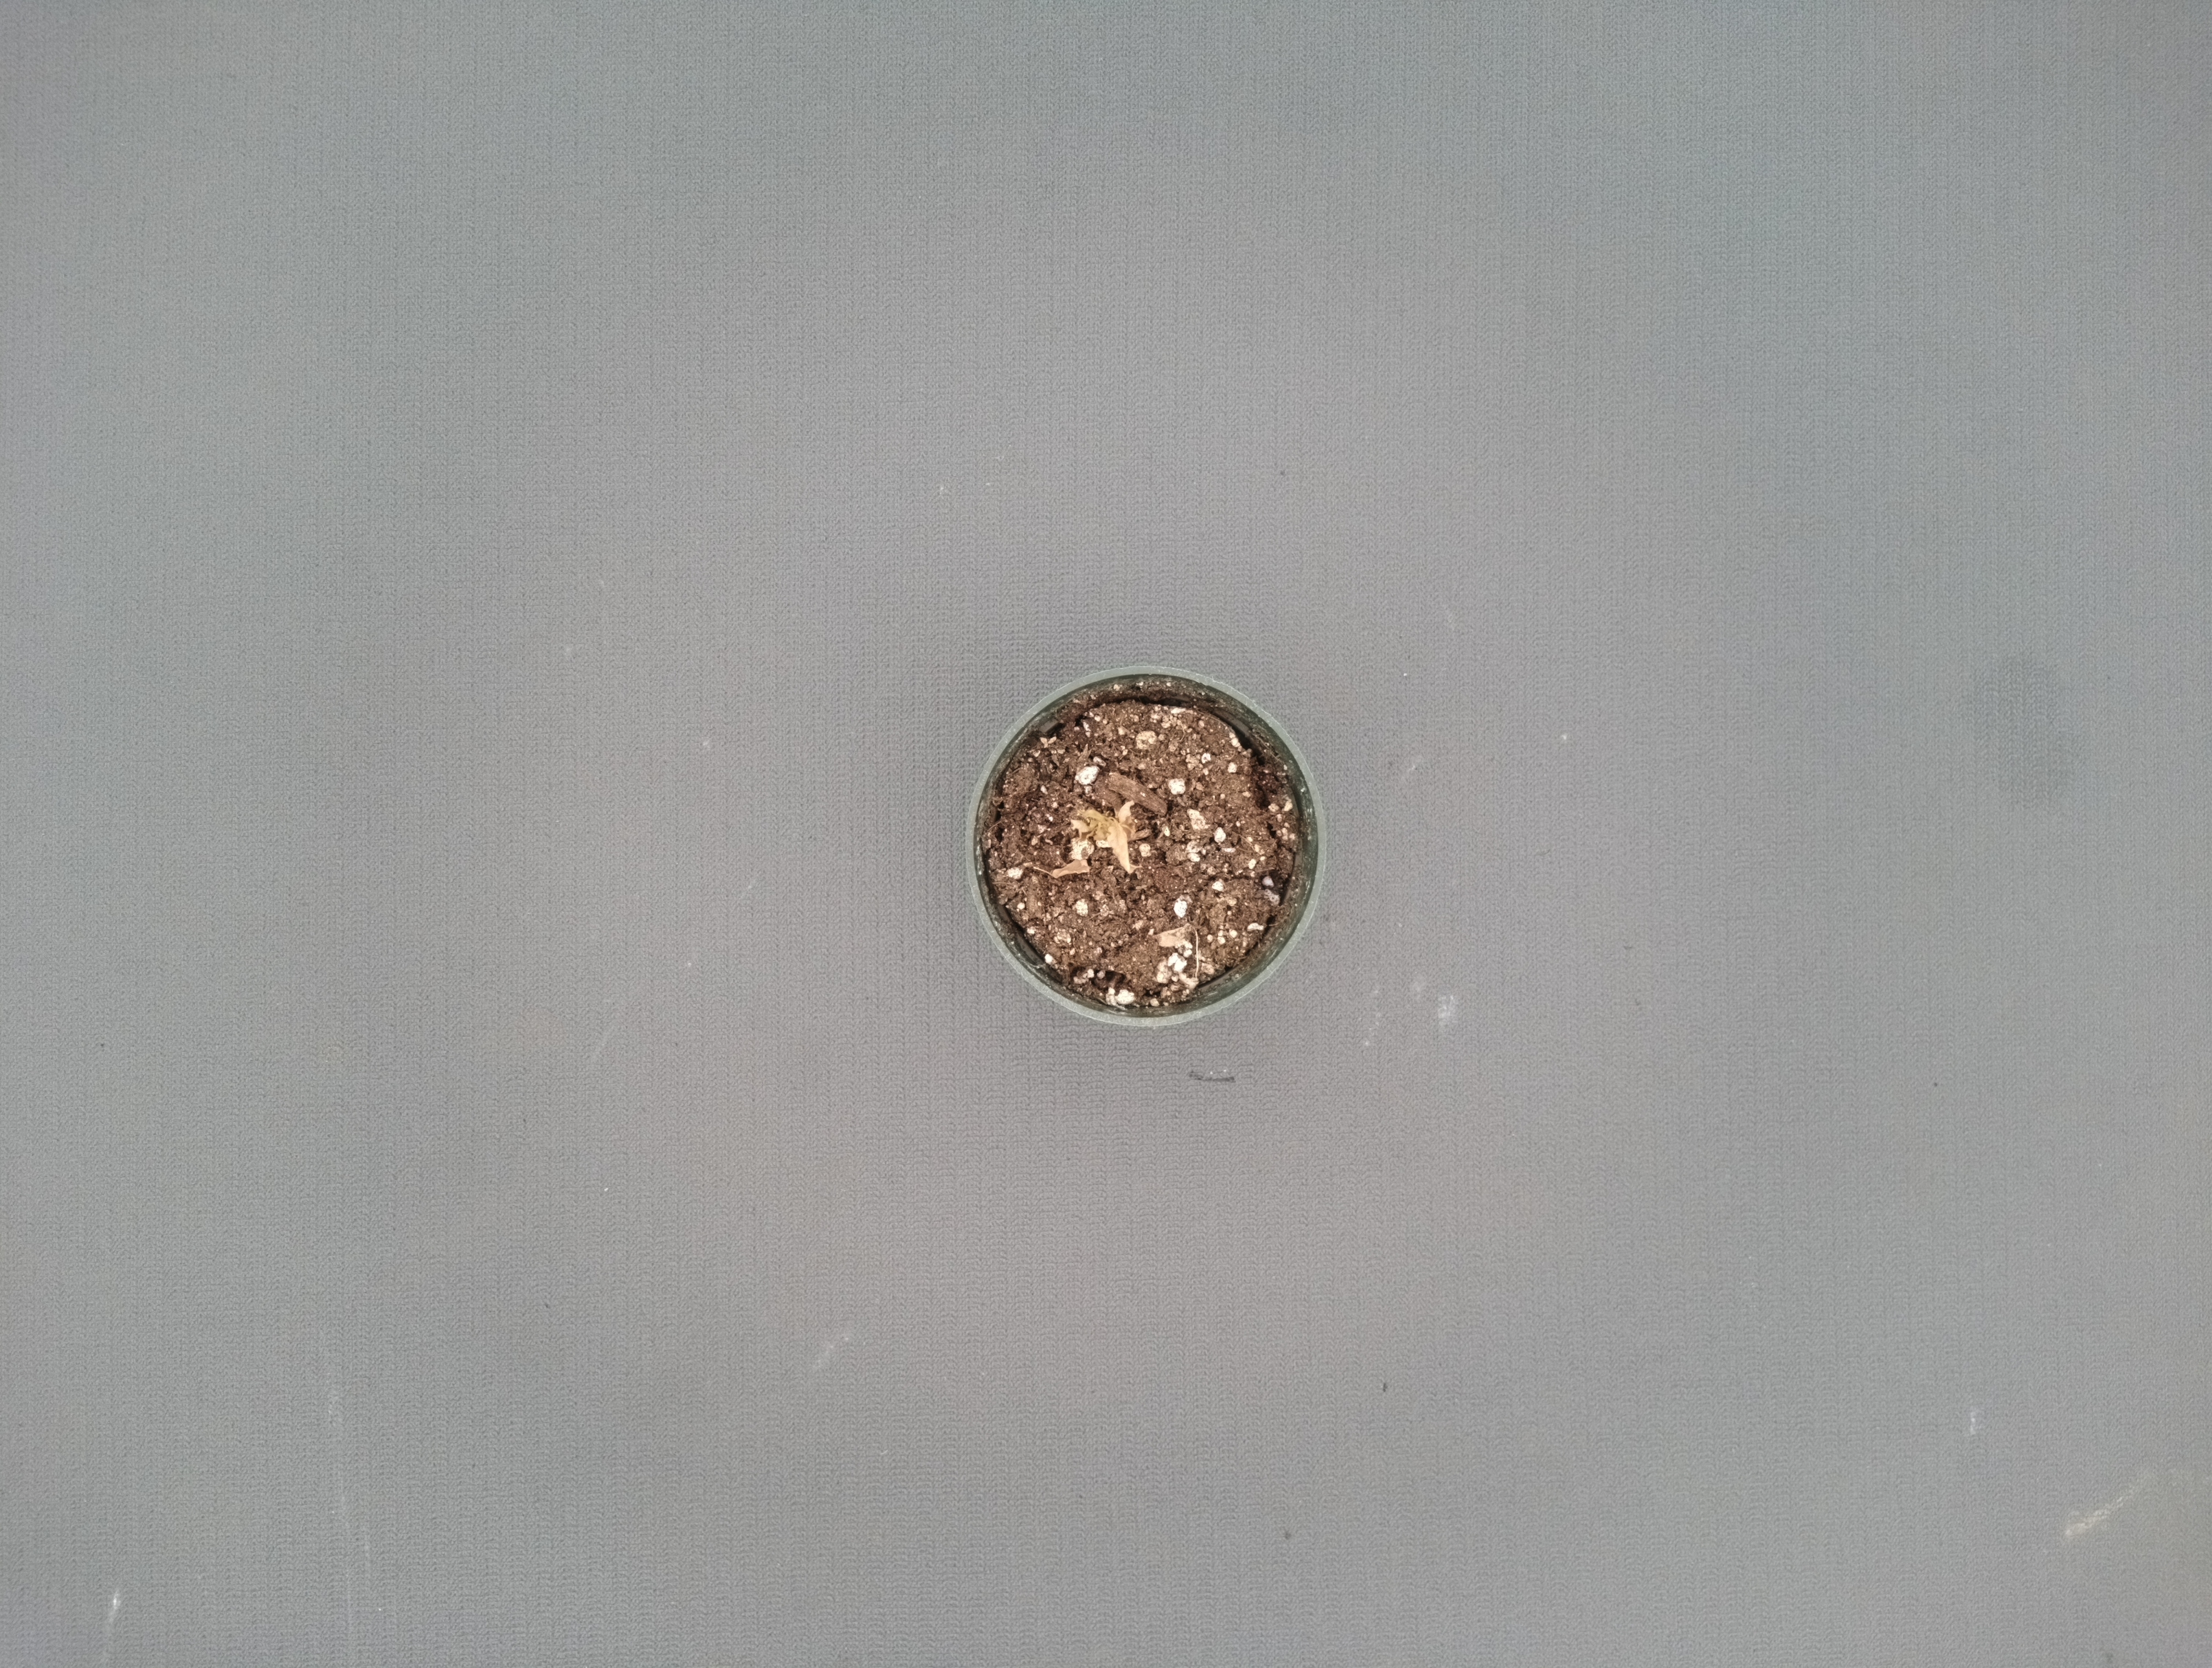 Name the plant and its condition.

waterhemp, necrosis only
